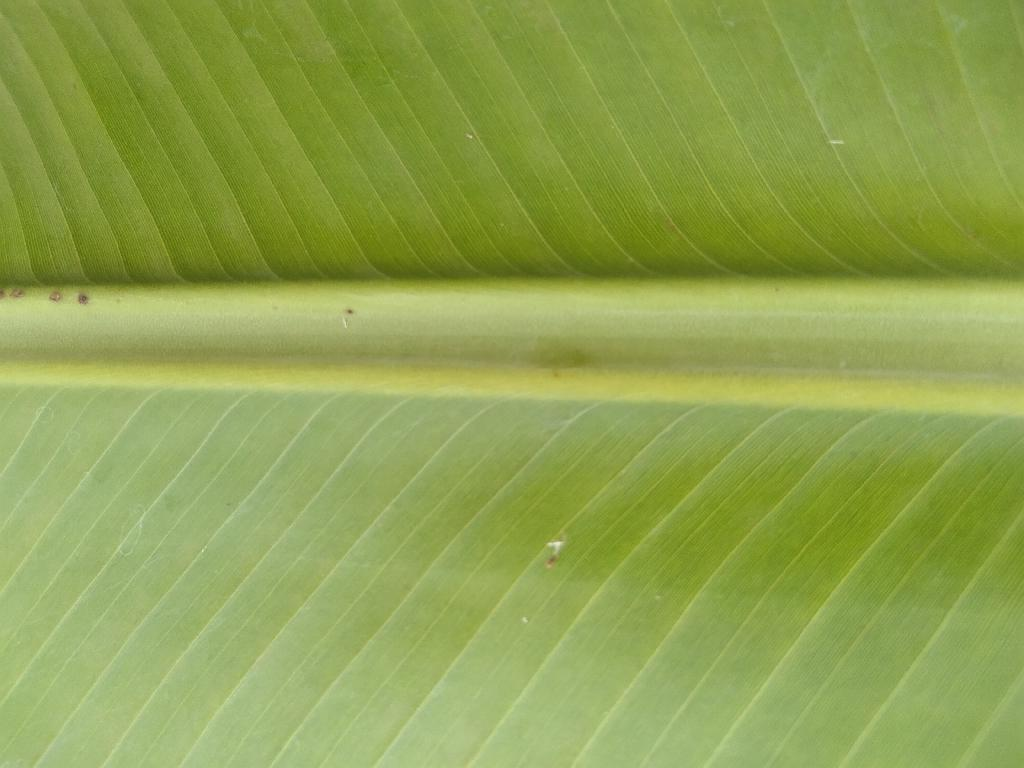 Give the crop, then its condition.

banana, healthy
